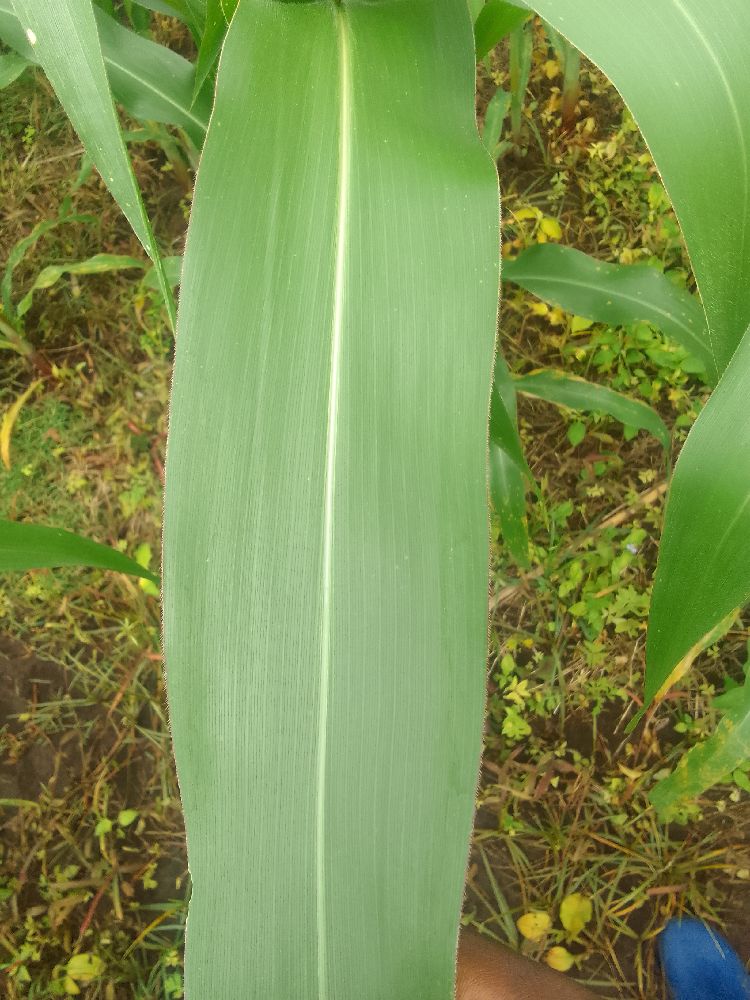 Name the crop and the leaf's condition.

maize, healthy
